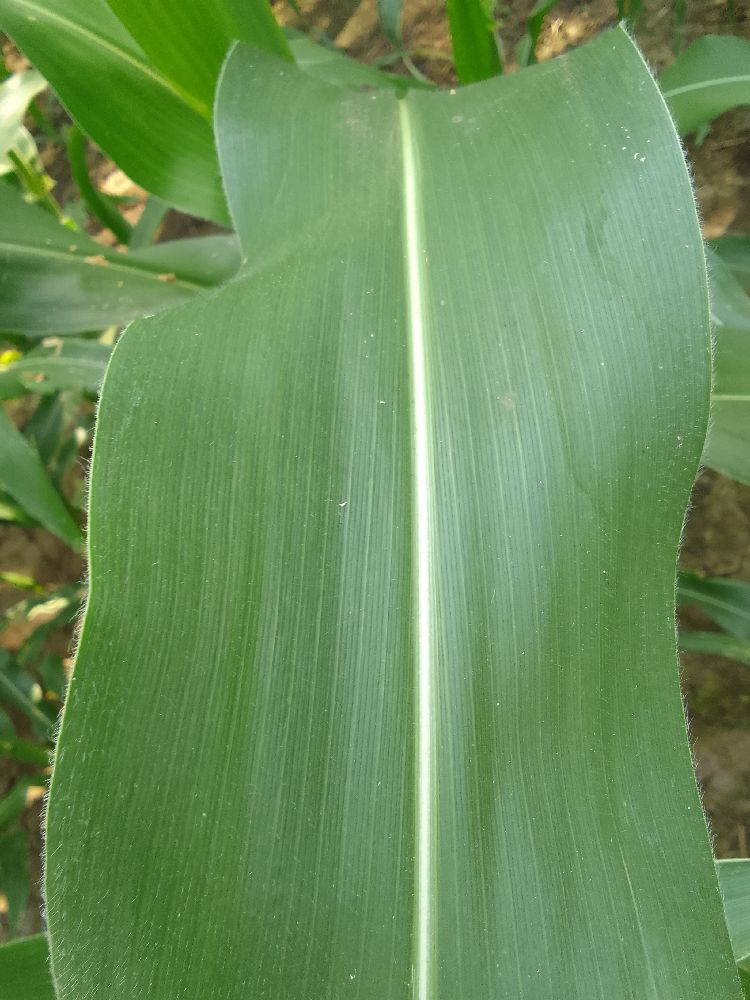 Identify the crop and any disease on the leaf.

maize, healthy
